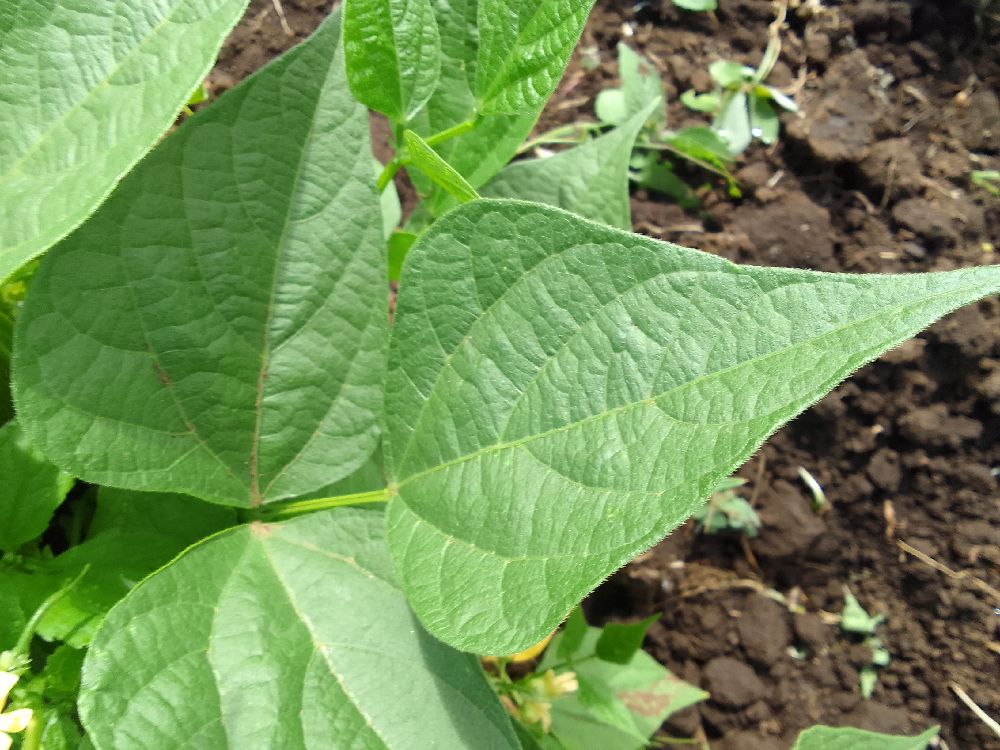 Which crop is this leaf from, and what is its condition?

common bean, healthy
